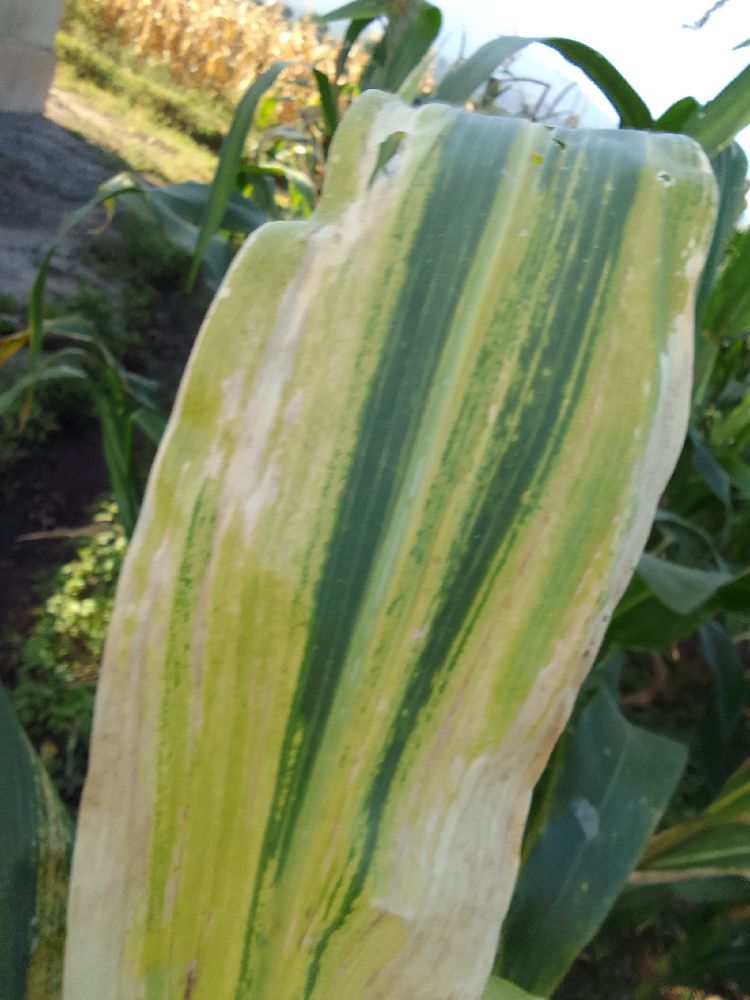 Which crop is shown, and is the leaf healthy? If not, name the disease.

maize, maize lethal necrosis
